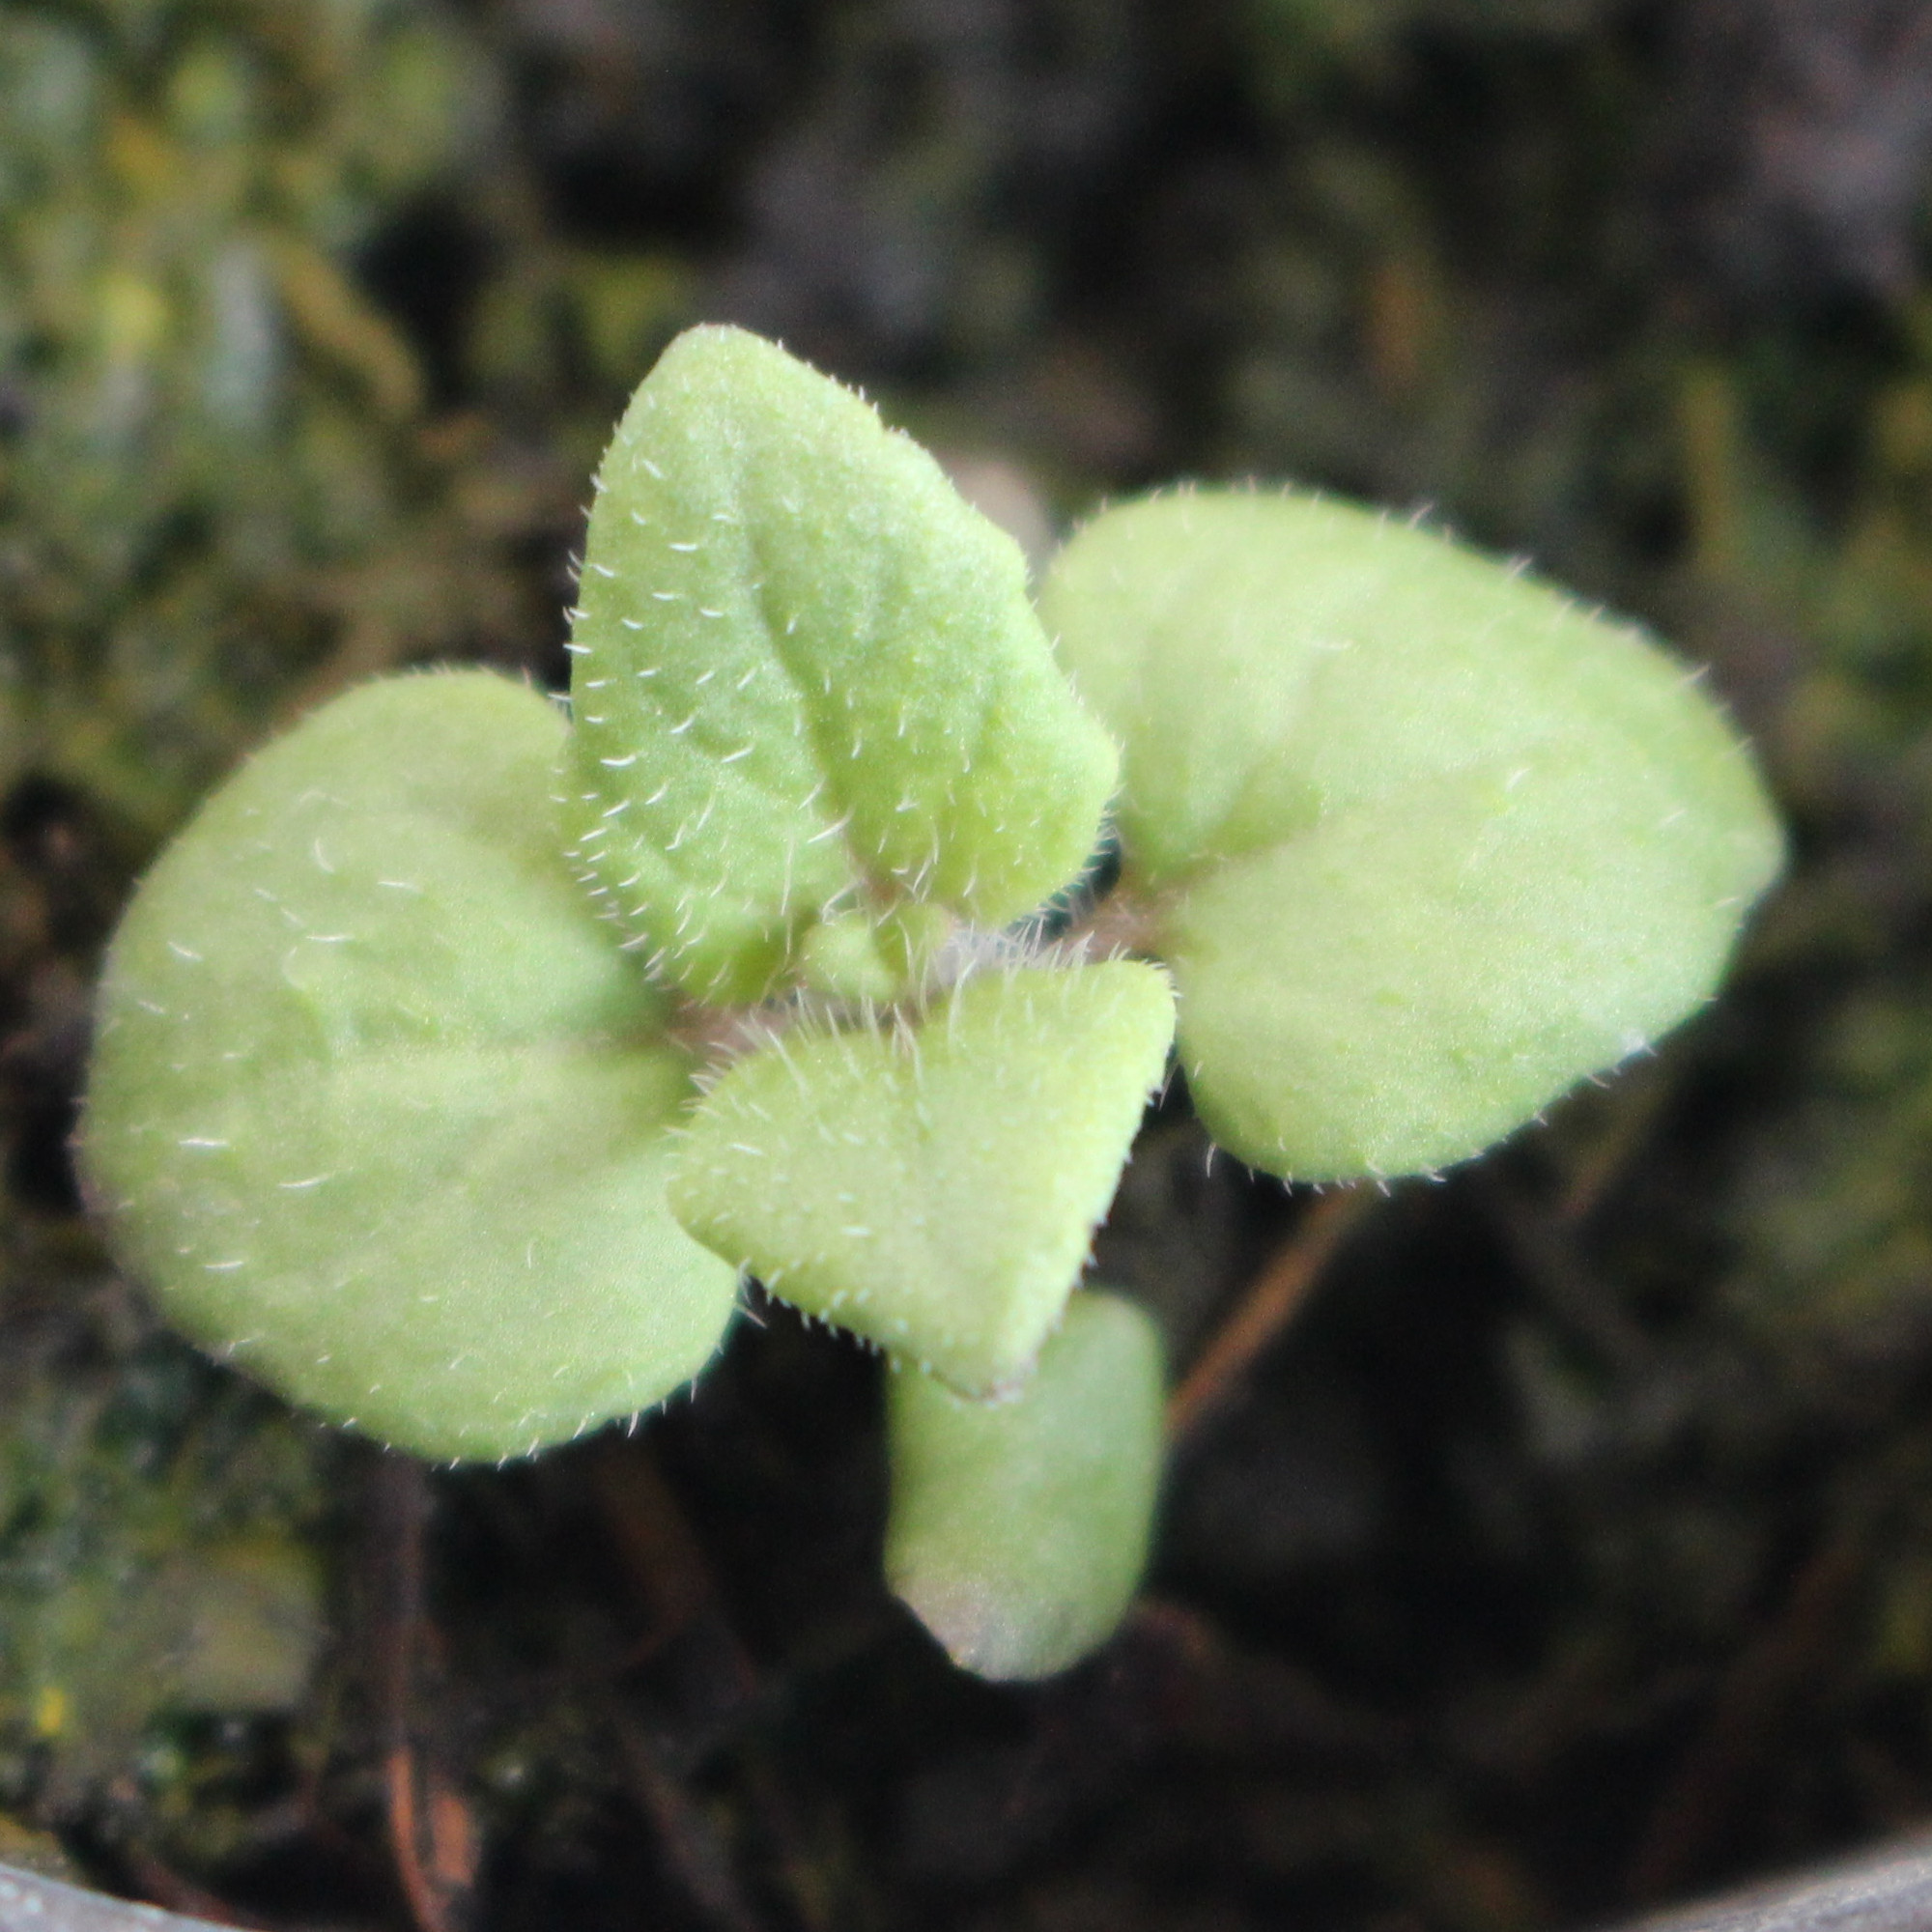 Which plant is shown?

Veronica persica
